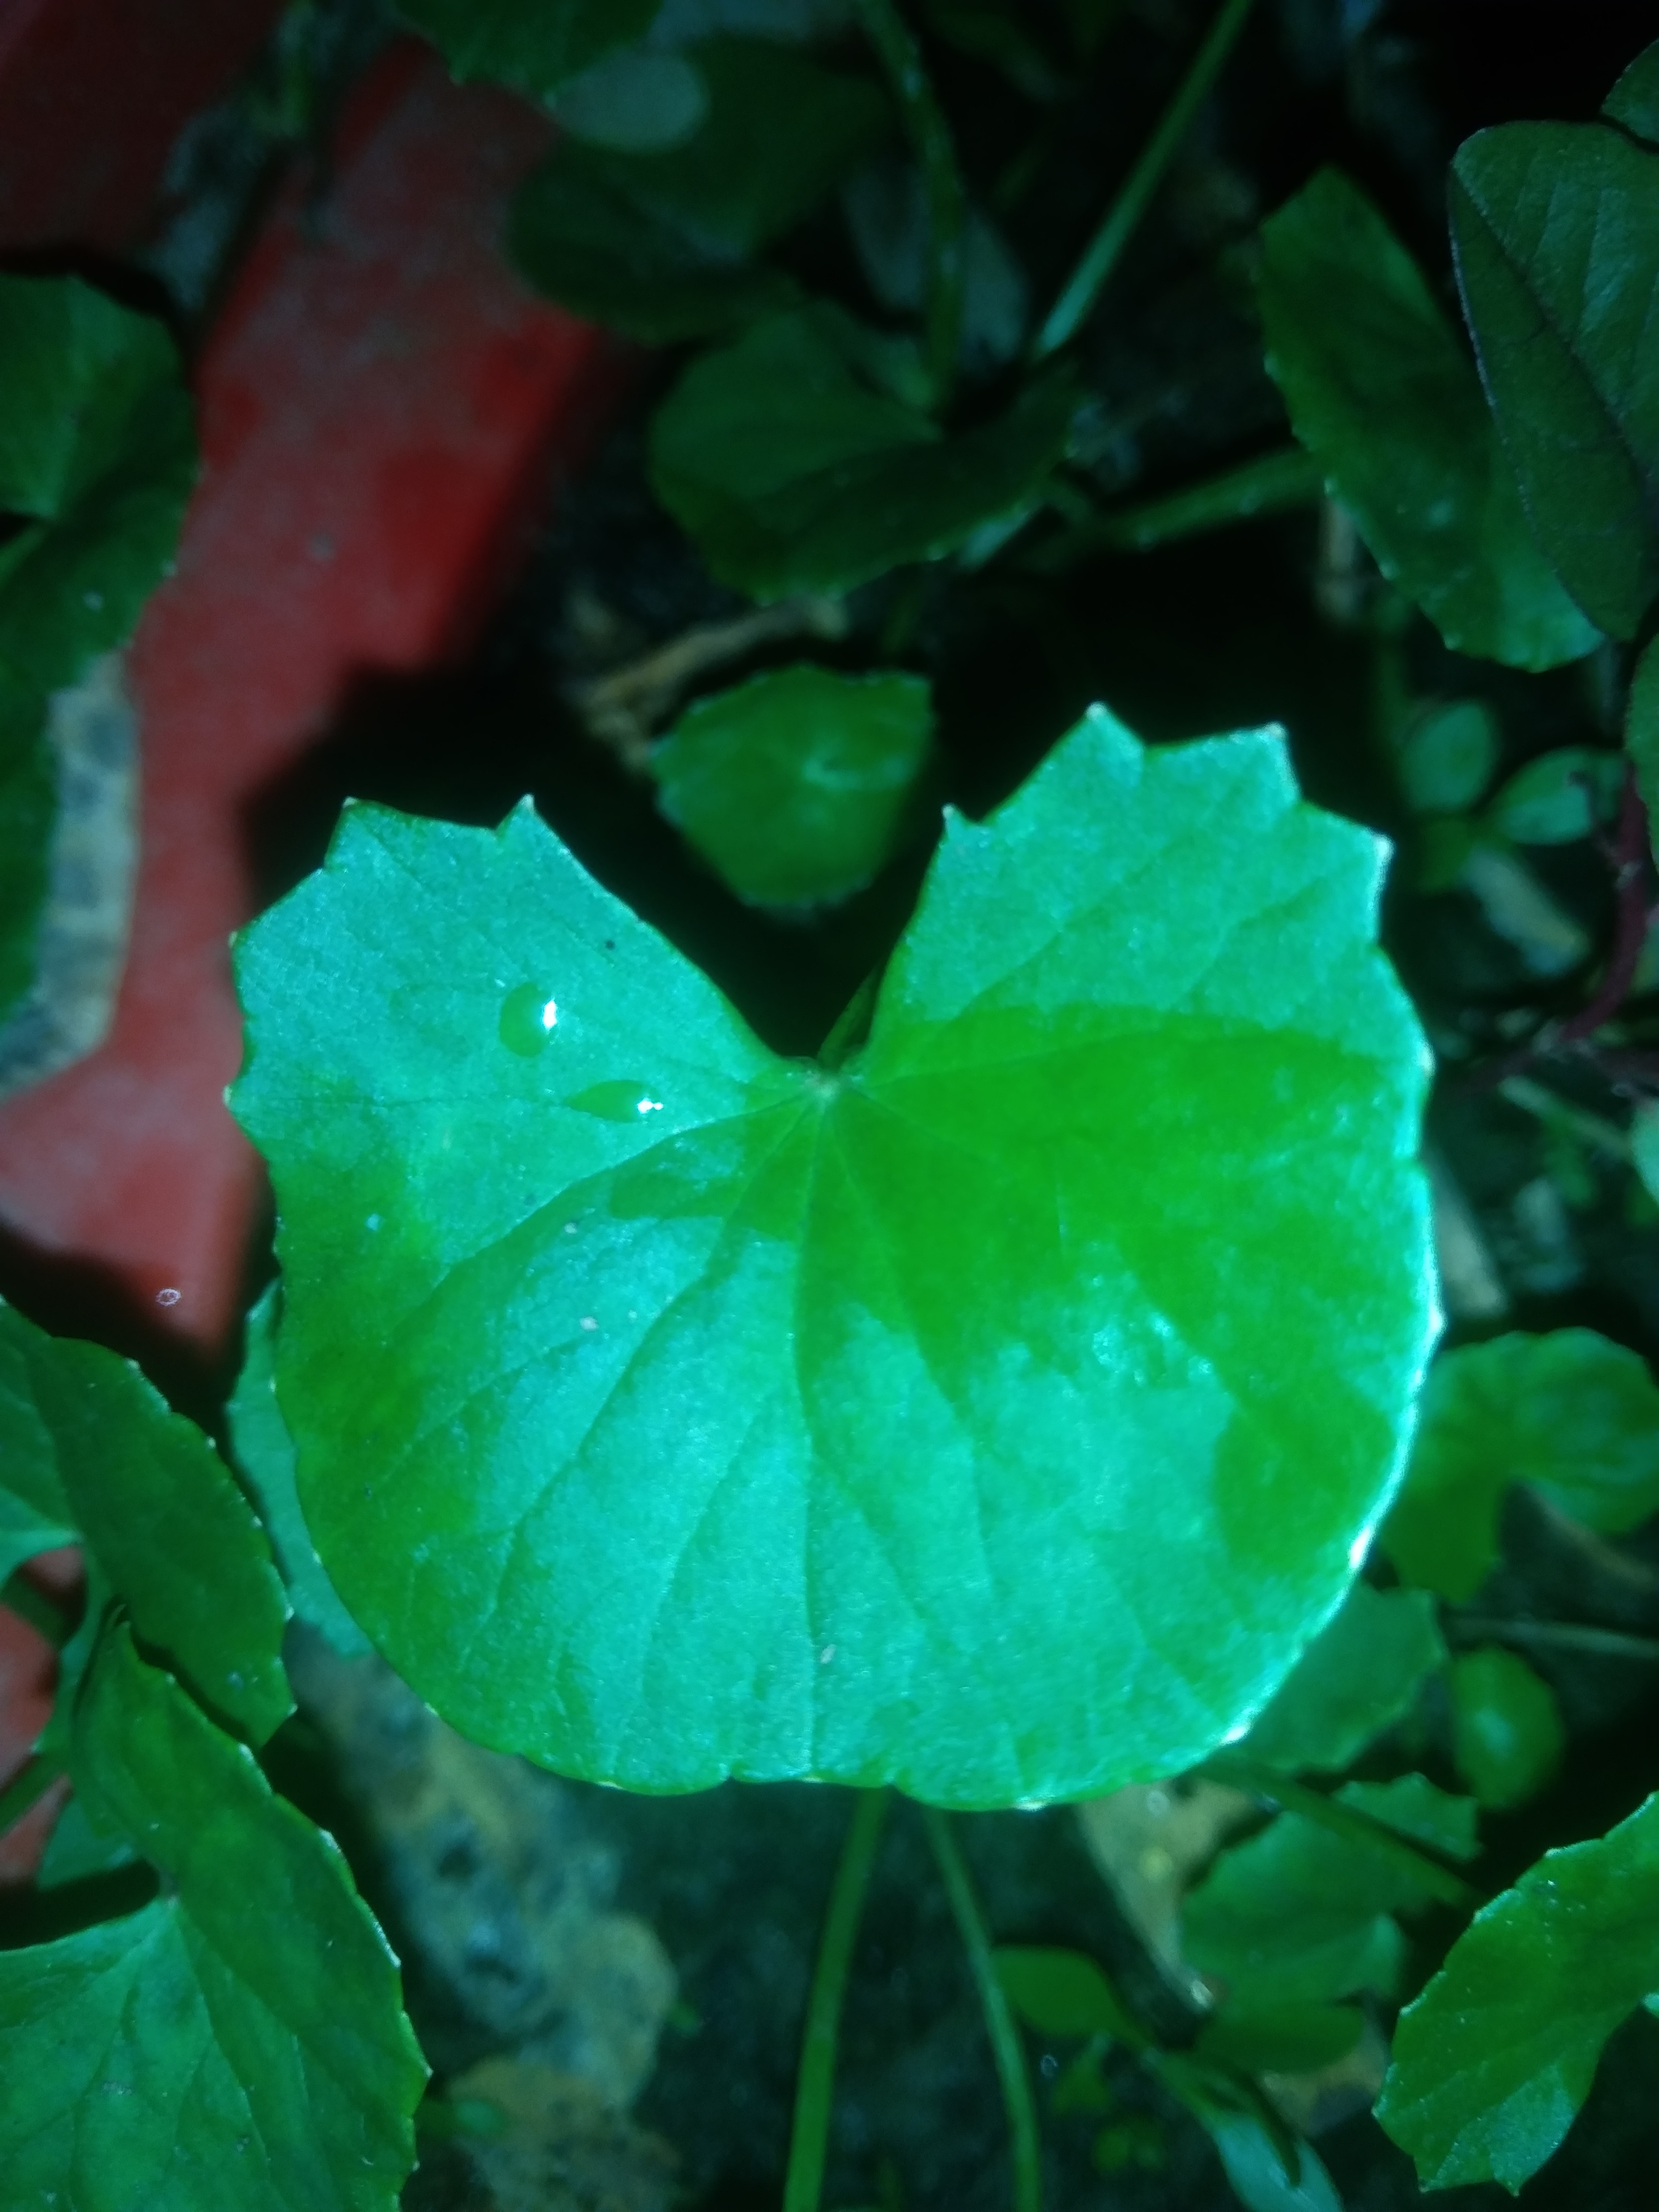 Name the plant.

thankuni
